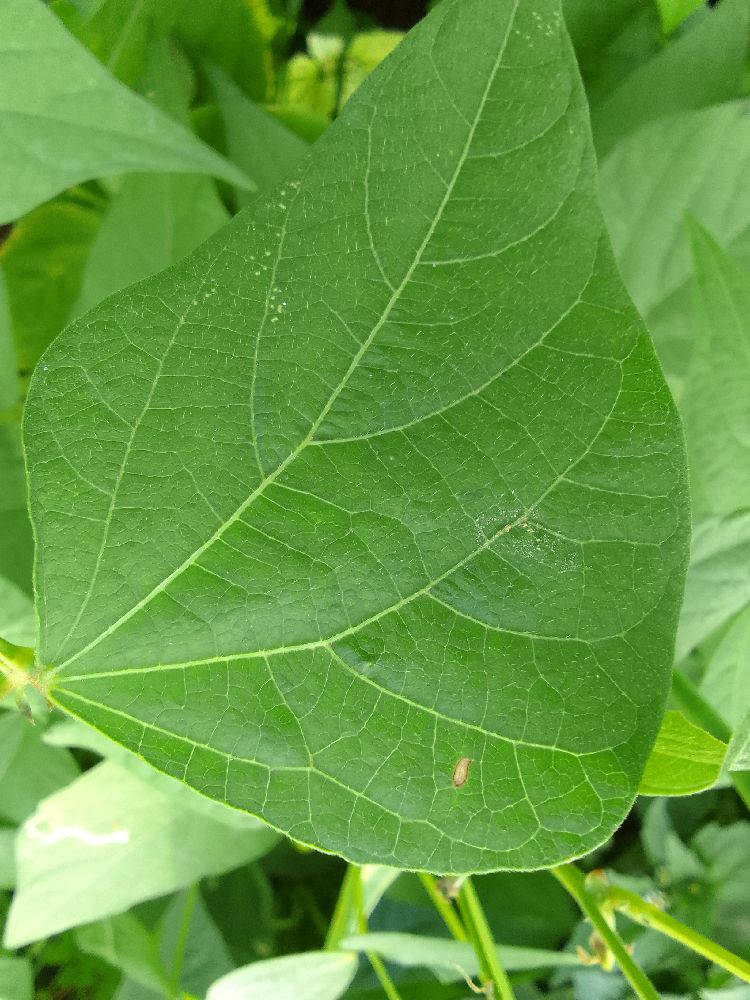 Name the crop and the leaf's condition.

common bean, healthy
